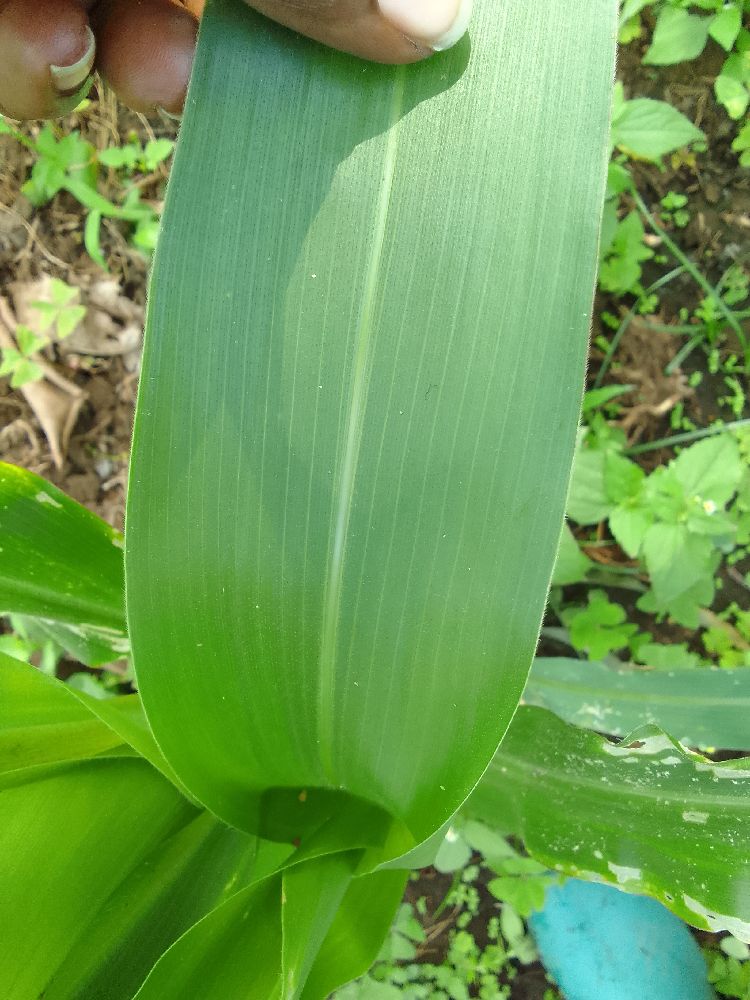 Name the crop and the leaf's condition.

maize, healthy
